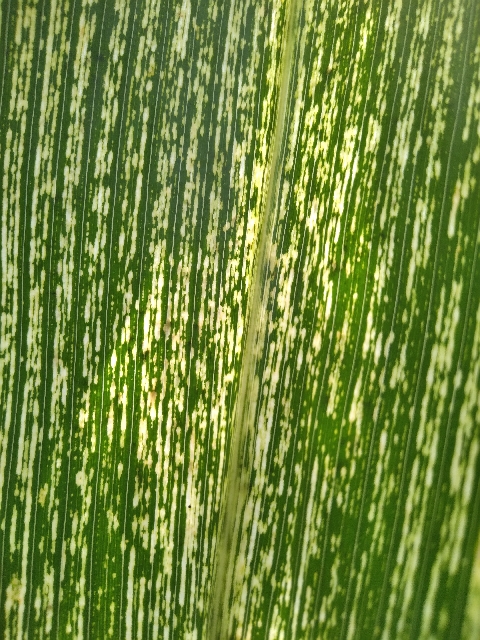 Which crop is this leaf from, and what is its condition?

maize, maize streak virus
